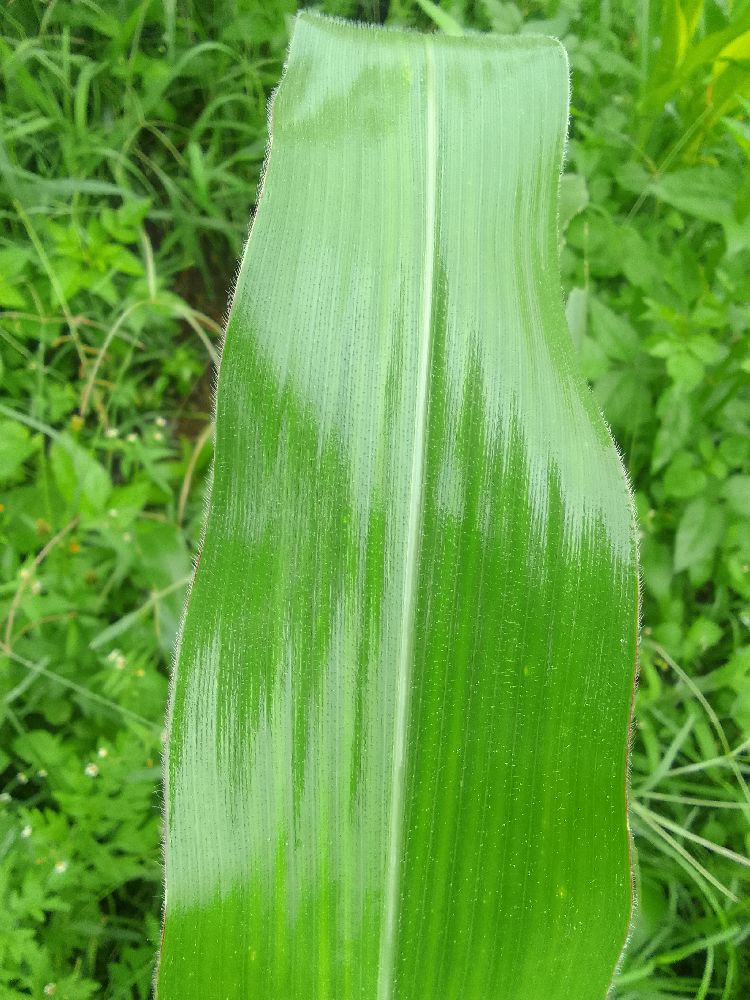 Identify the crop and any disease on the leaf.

maize, healthy
